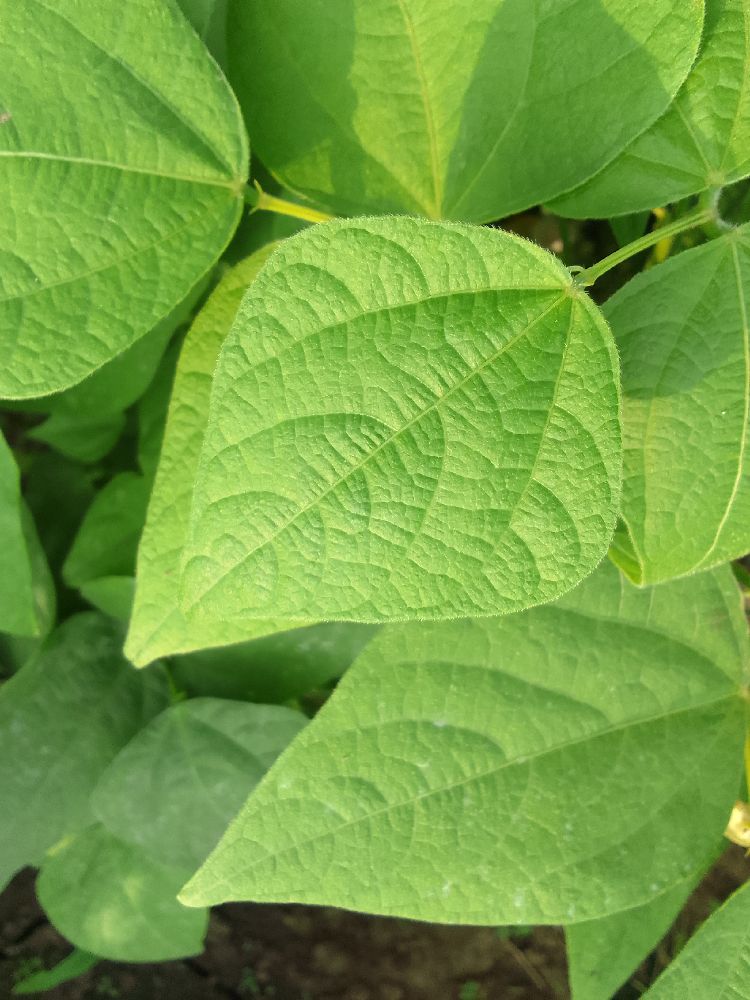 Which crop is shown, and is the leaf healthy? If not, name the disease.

common bean, healthy
